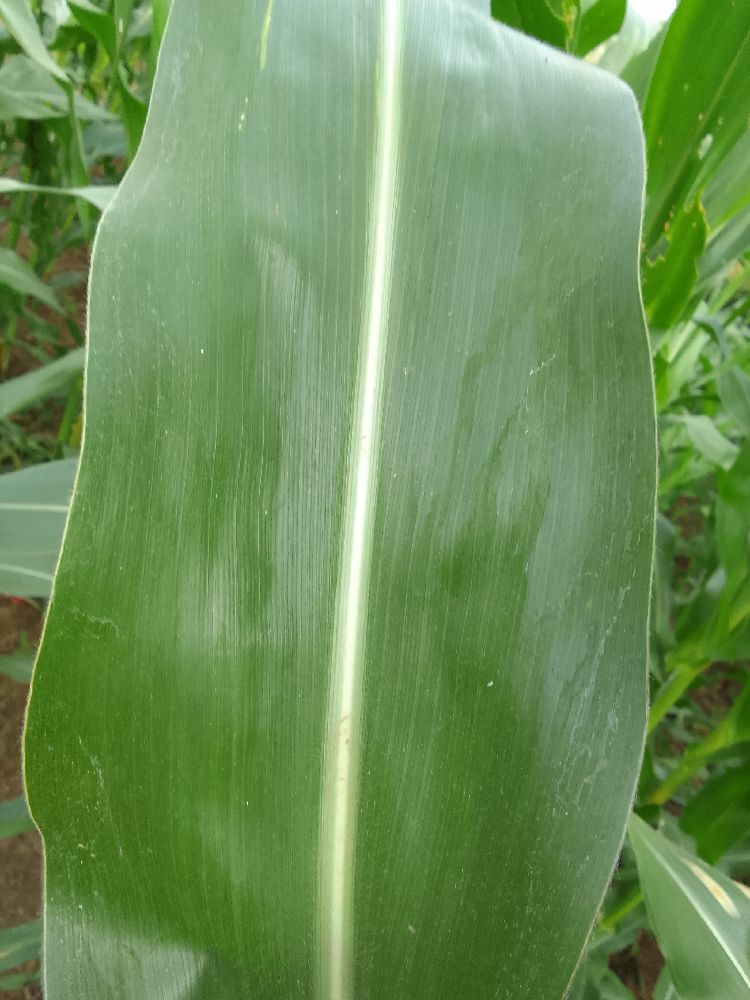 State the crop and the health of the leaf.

maize, healthy
